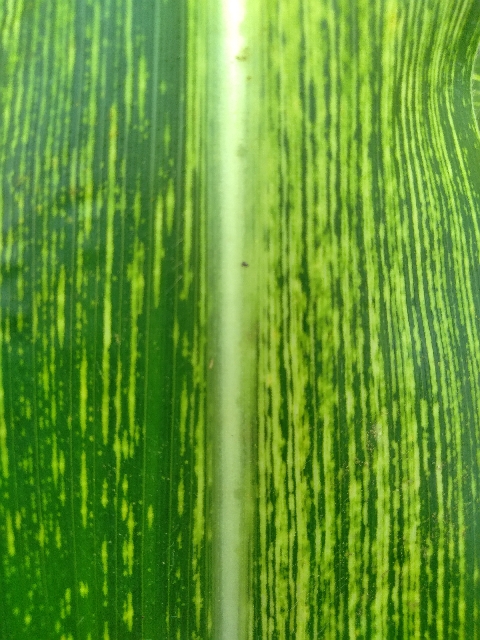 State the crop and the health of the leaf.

maize, maize streak virus
